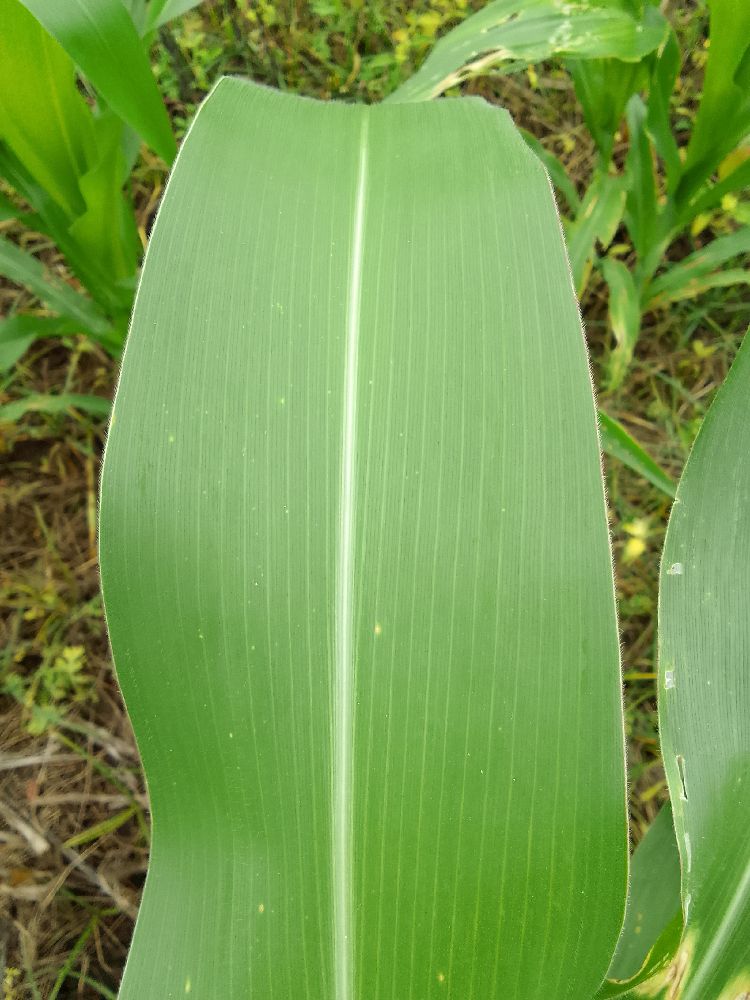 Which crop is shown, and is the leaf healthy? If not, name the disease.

maize, healthy
